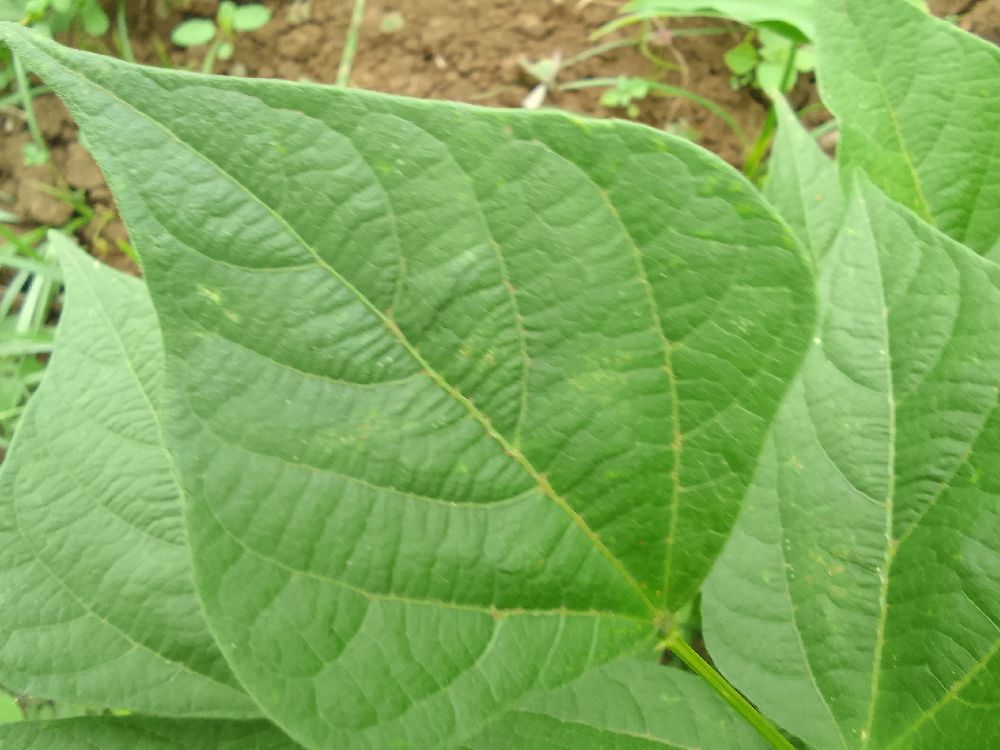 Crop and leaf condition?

common bean, healthy
